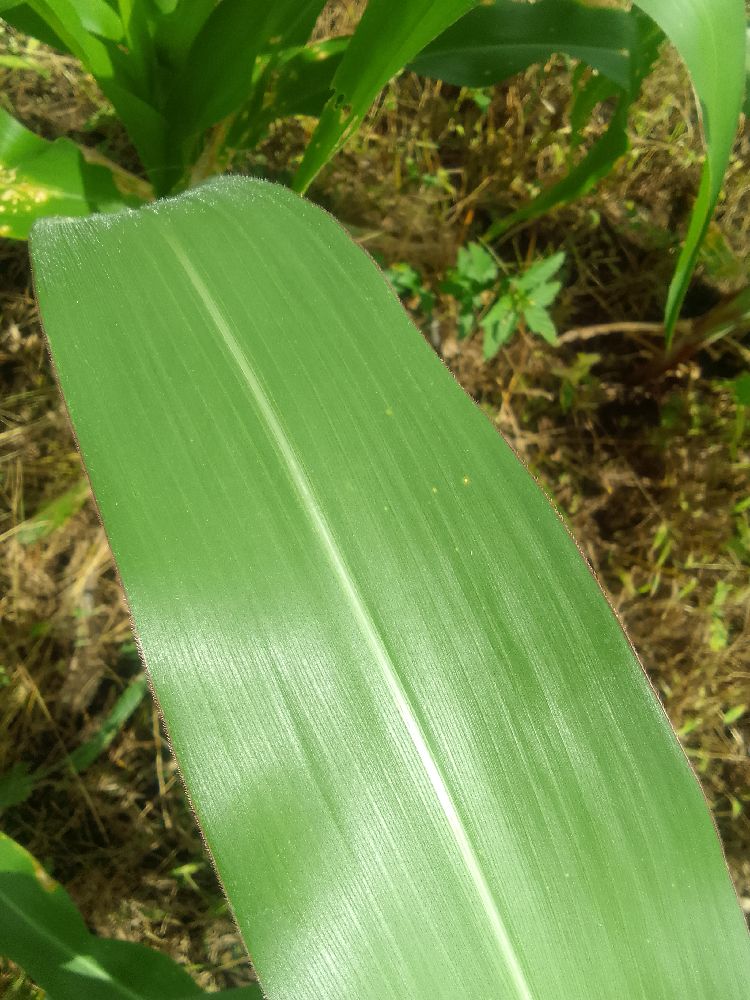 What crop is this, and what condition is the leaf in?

maize, healthy
